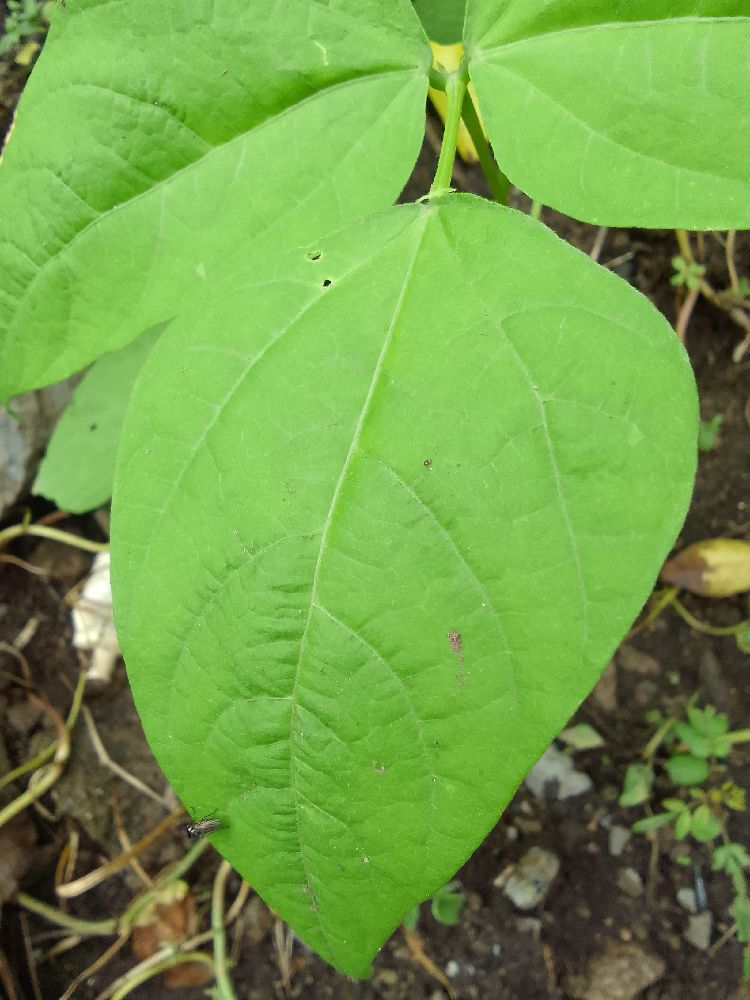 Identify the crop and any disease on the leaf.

common bean, healthy
